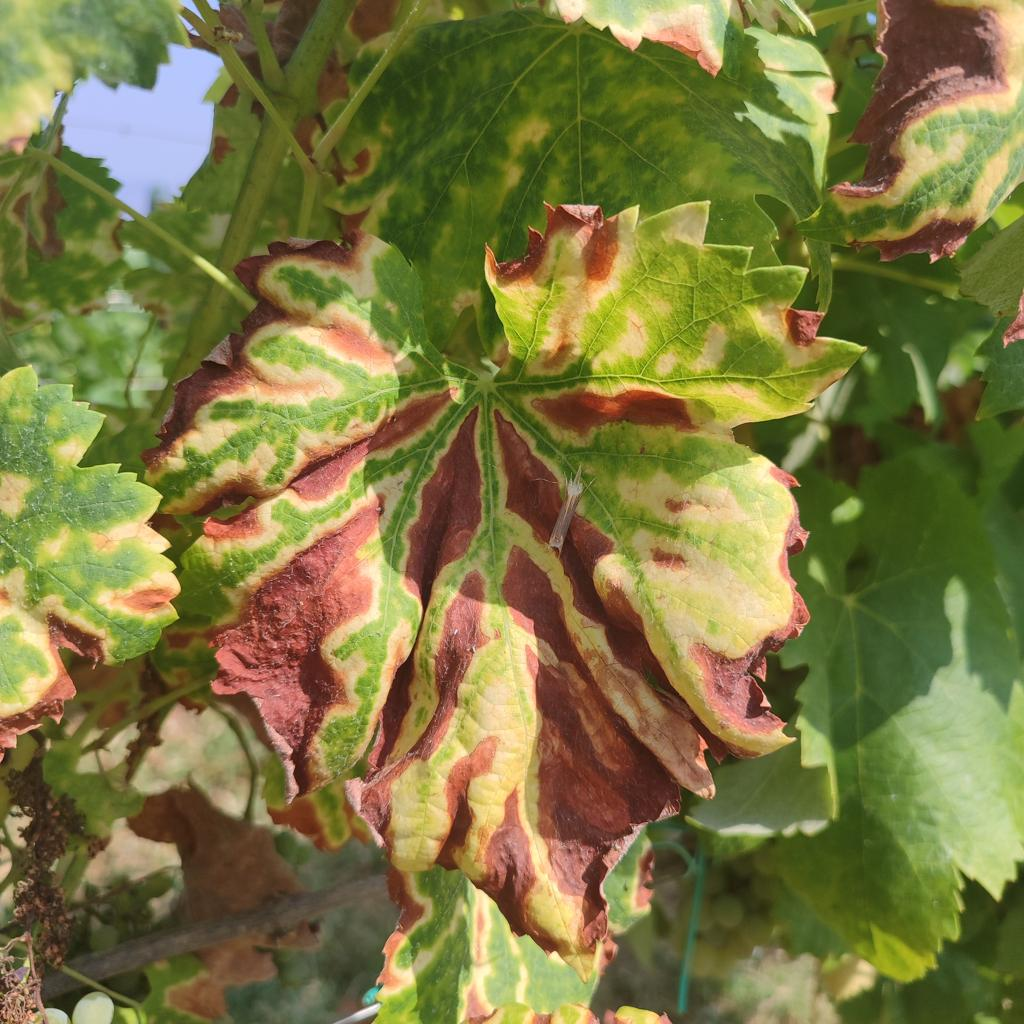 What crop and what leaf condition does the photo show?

grapevine, esca complex
